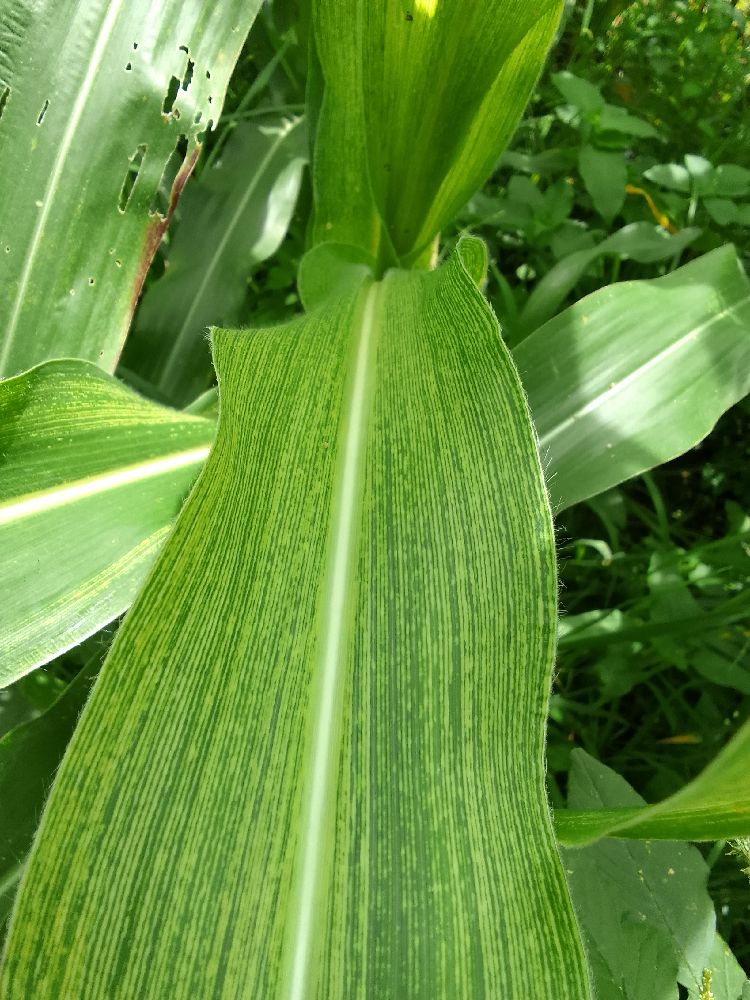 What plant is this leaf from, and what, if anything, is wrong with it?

maize, maize streak virus
